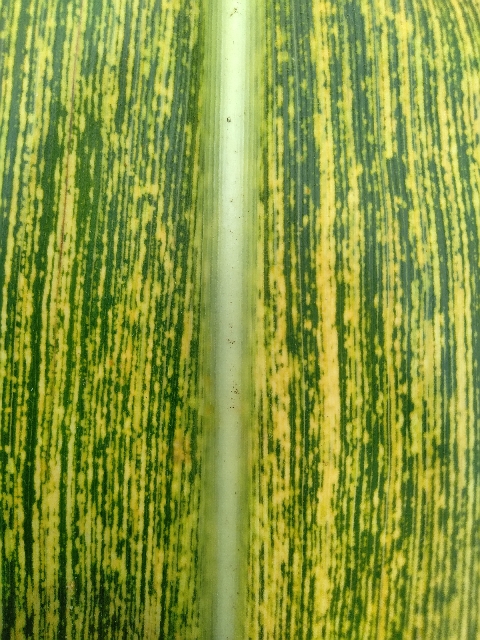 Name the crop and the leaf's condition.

maize, maize streak virus
